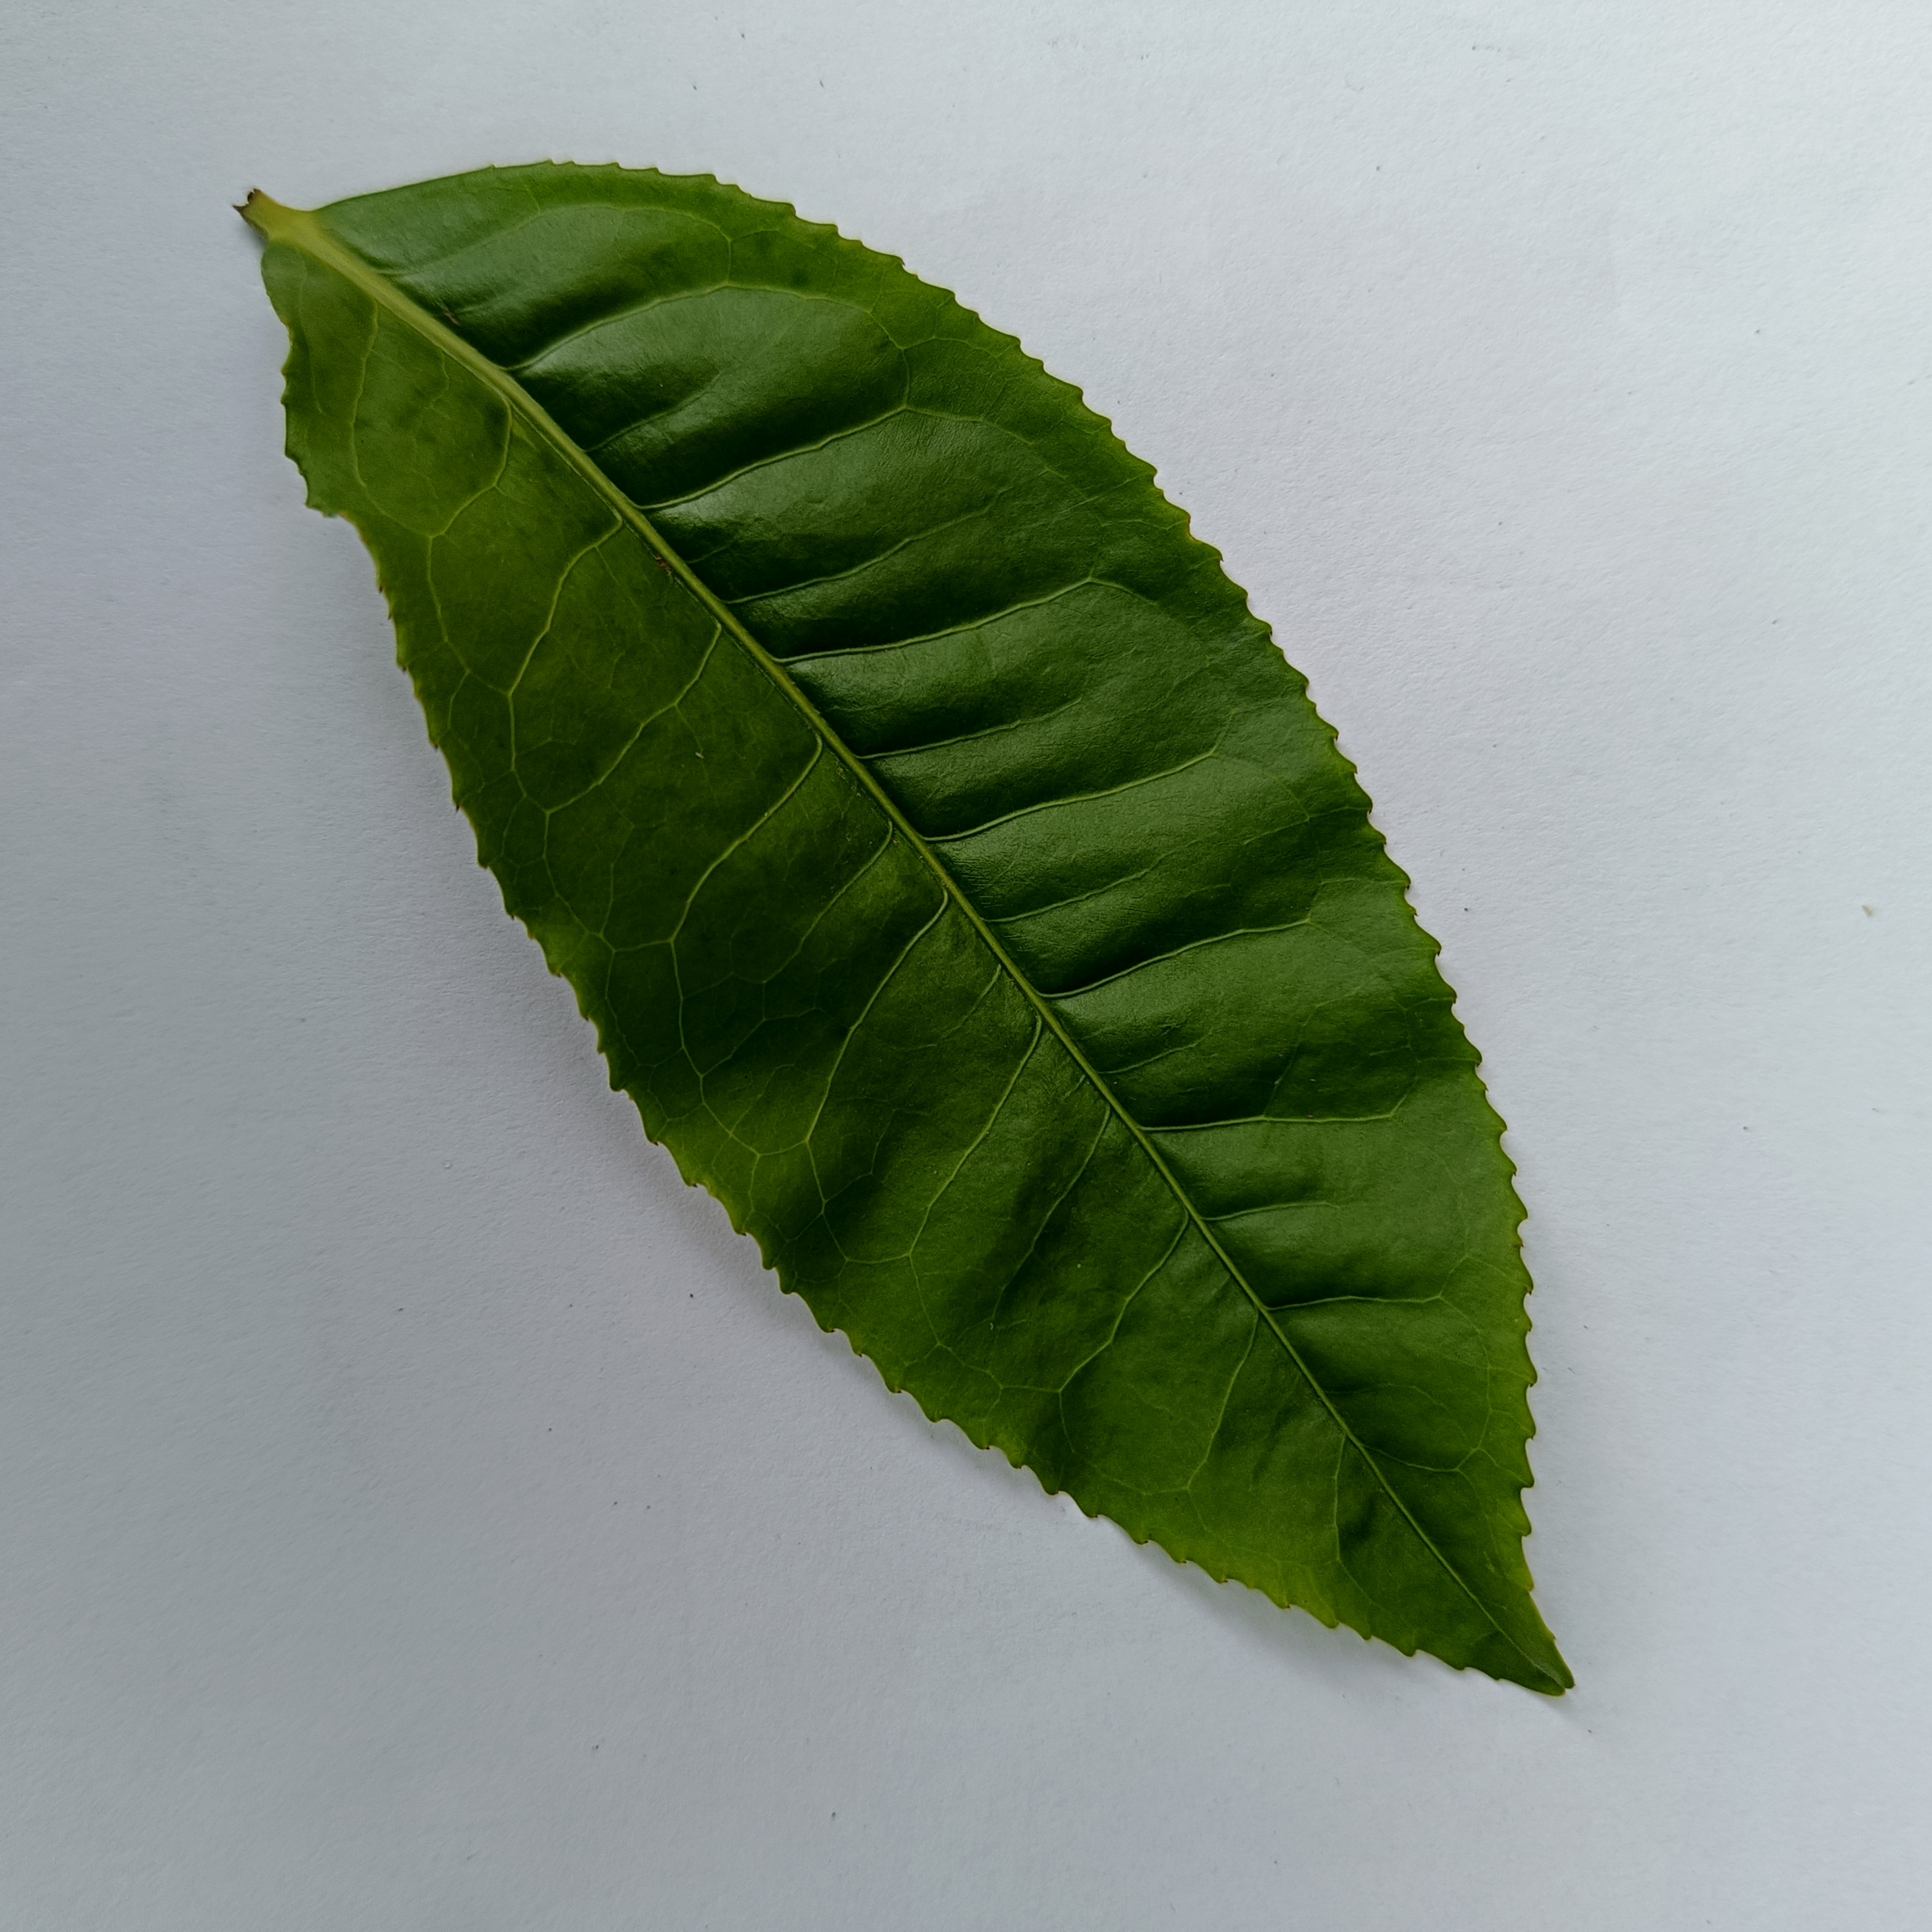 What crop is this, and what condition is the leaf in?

tea, healthy
